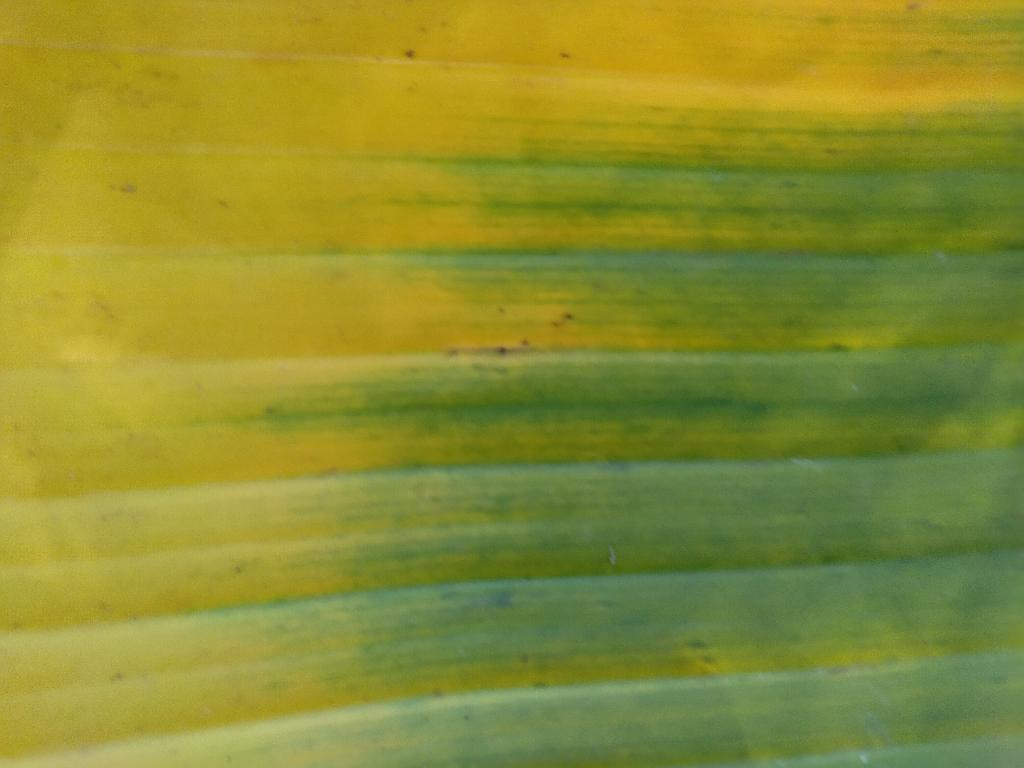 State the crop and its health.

banana, fusarium wilt race 1
